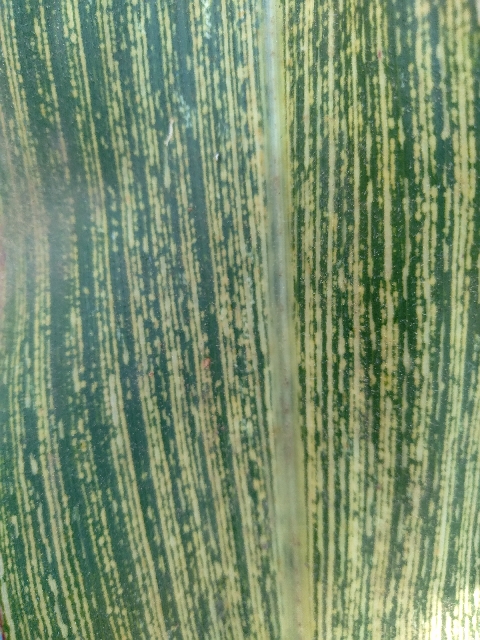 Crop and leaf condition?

maize, maize streak virus
